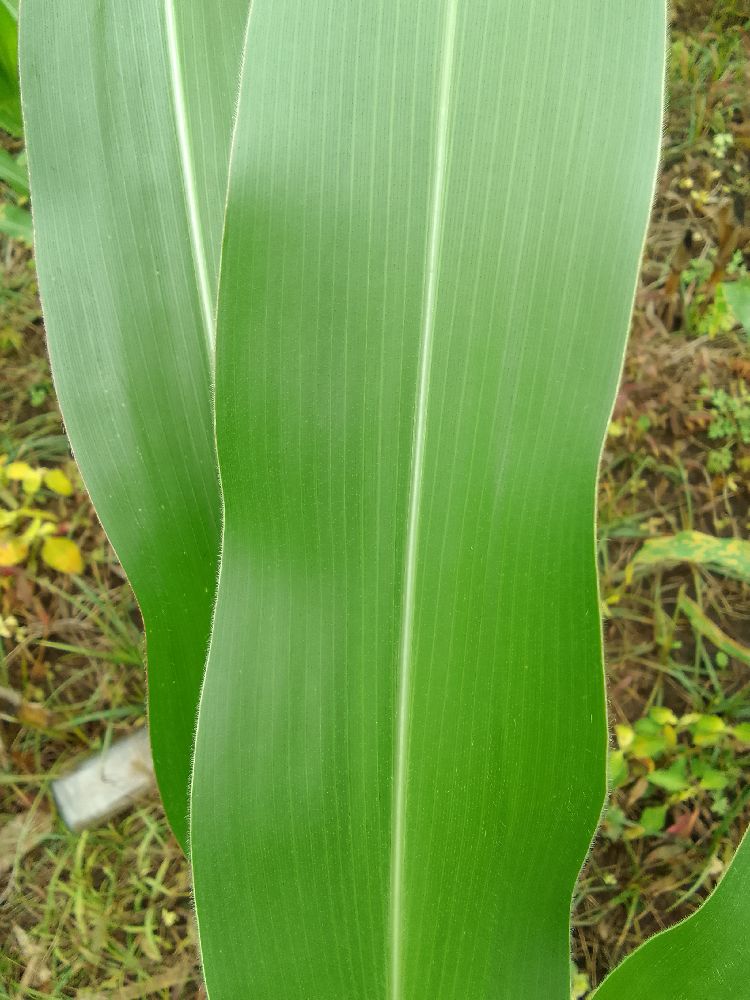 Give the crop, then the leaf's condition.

maize, healthy
